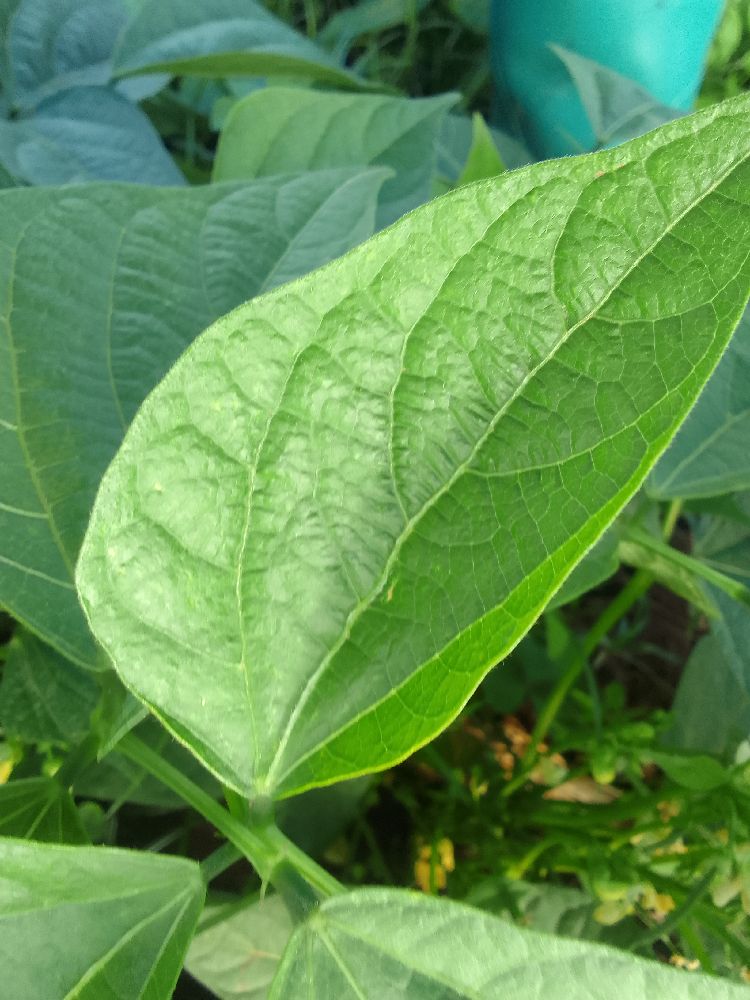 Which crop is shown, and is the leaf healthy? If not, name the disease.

common bean, healthy
